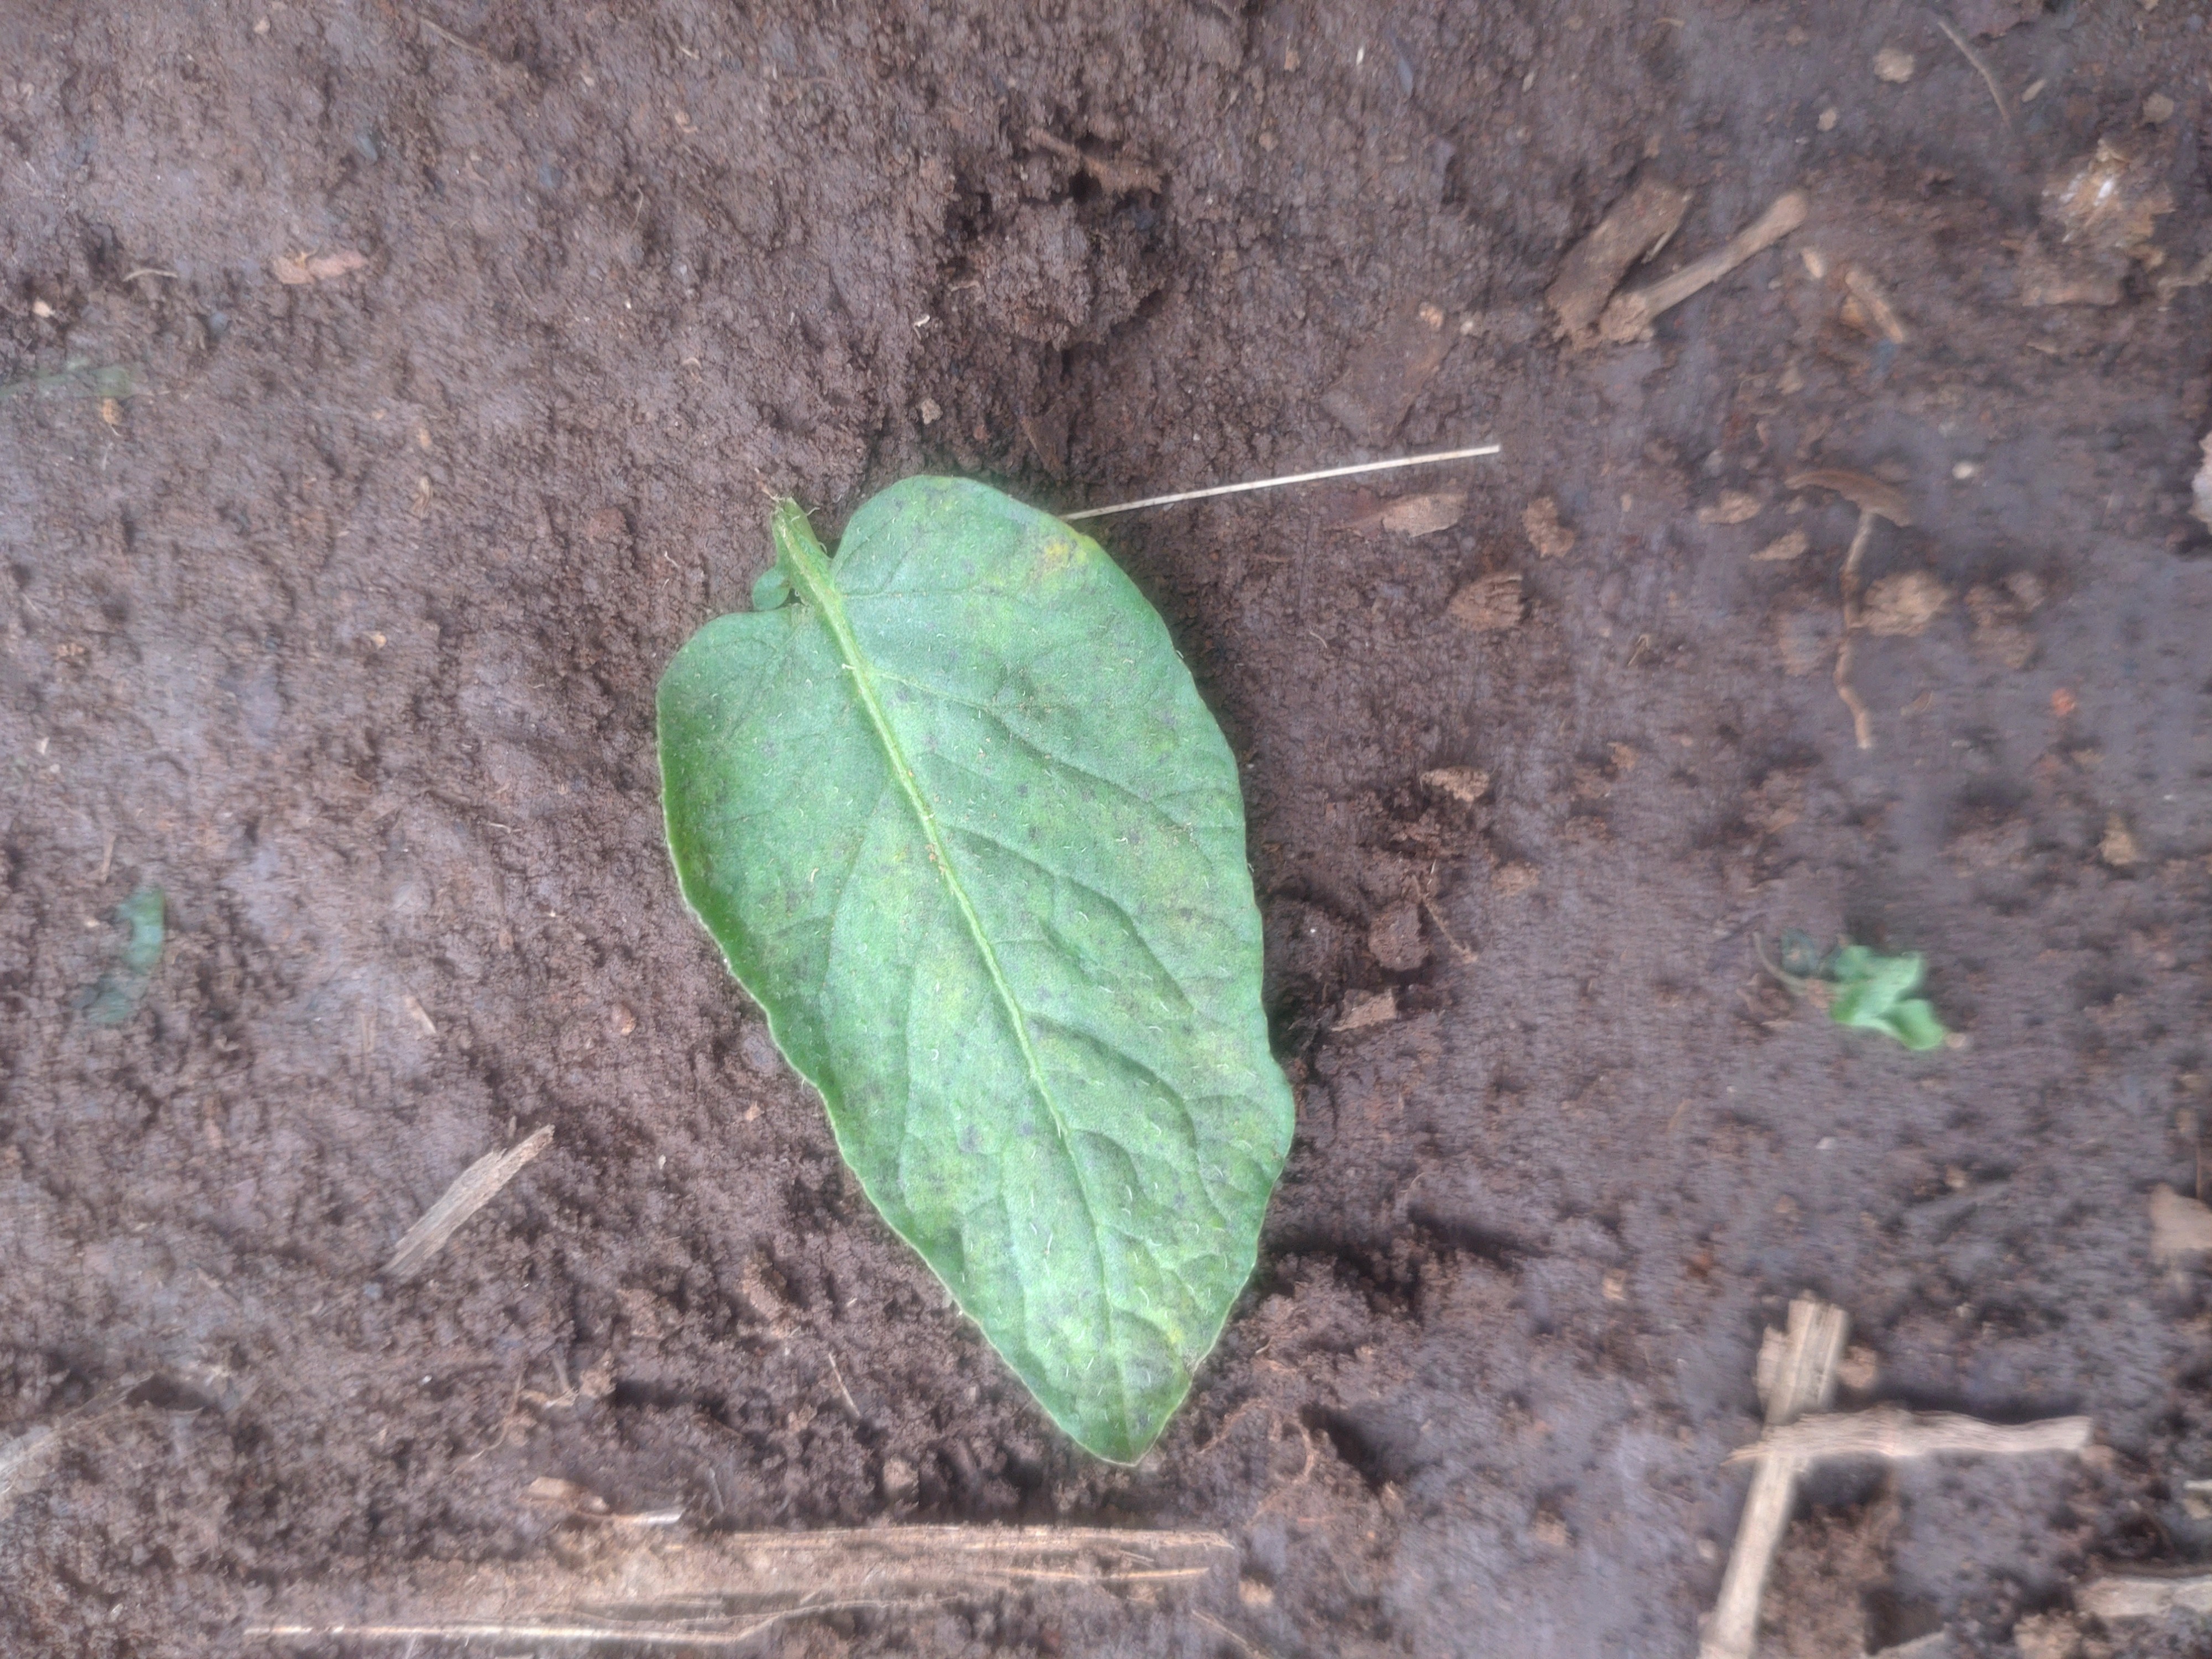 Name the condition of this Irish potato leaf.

late blight
